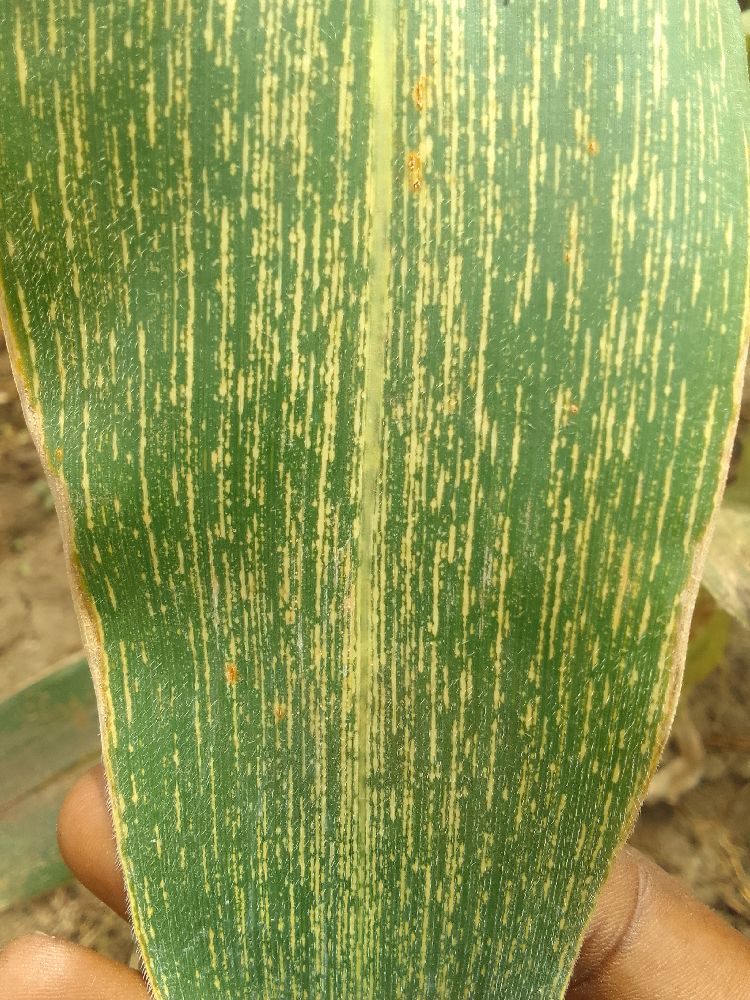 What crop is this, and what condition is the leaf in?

maize, maize streak virus
